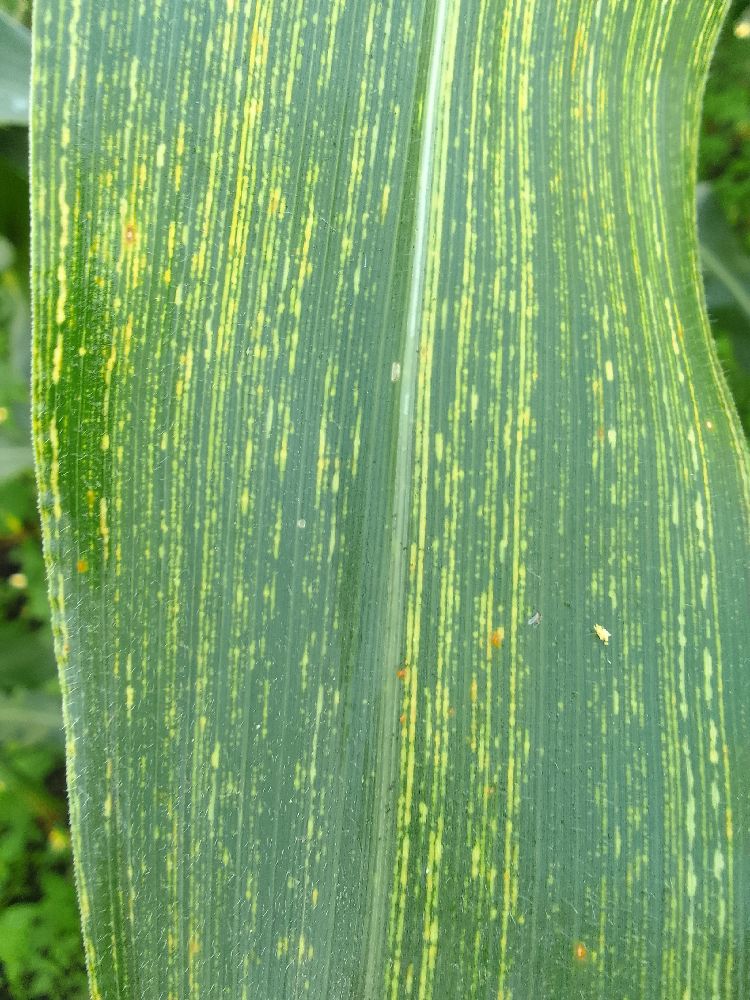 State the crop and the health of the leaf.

maize, maize streak virus
